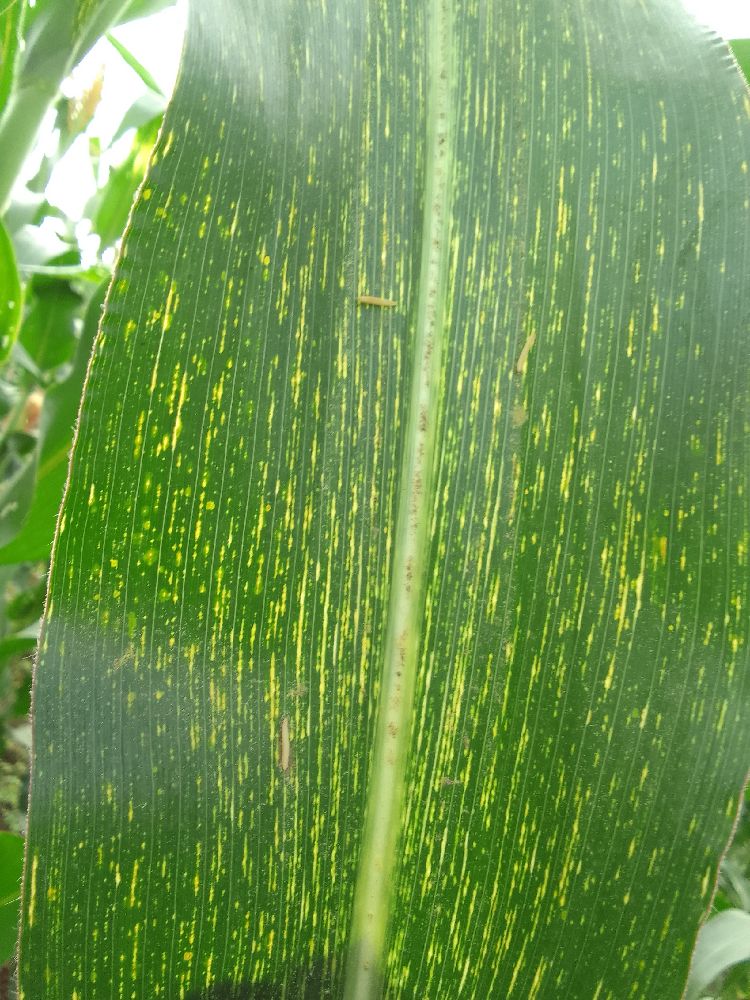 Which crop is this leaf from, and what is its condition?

maize, maize streak virus
